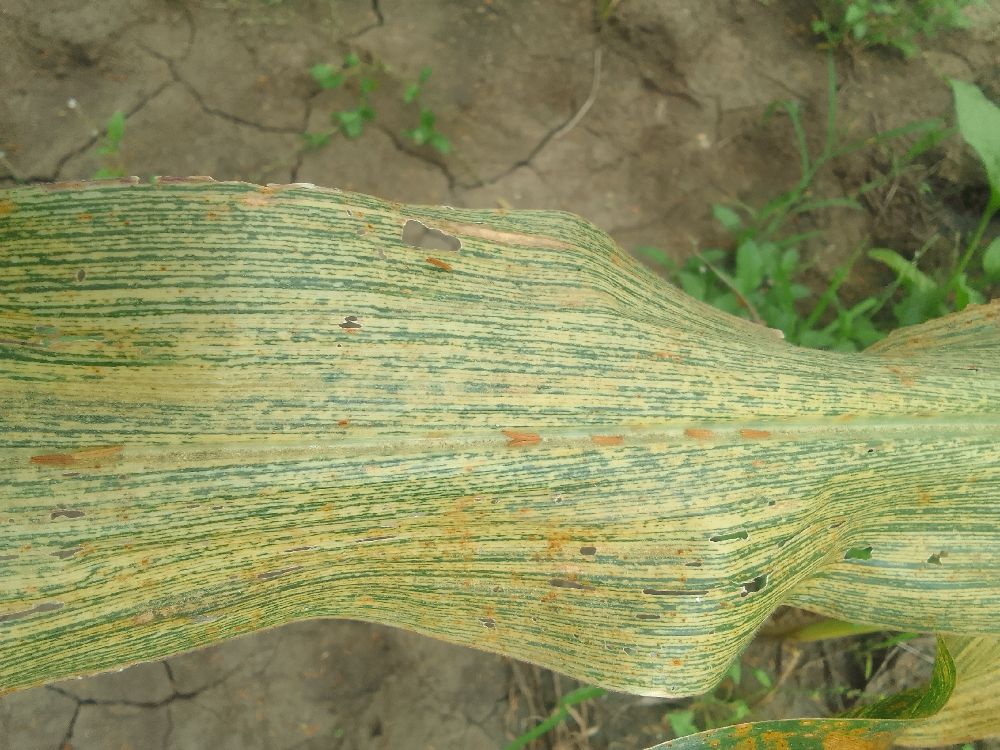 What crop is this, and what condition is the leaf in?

maize, maize streak virus
